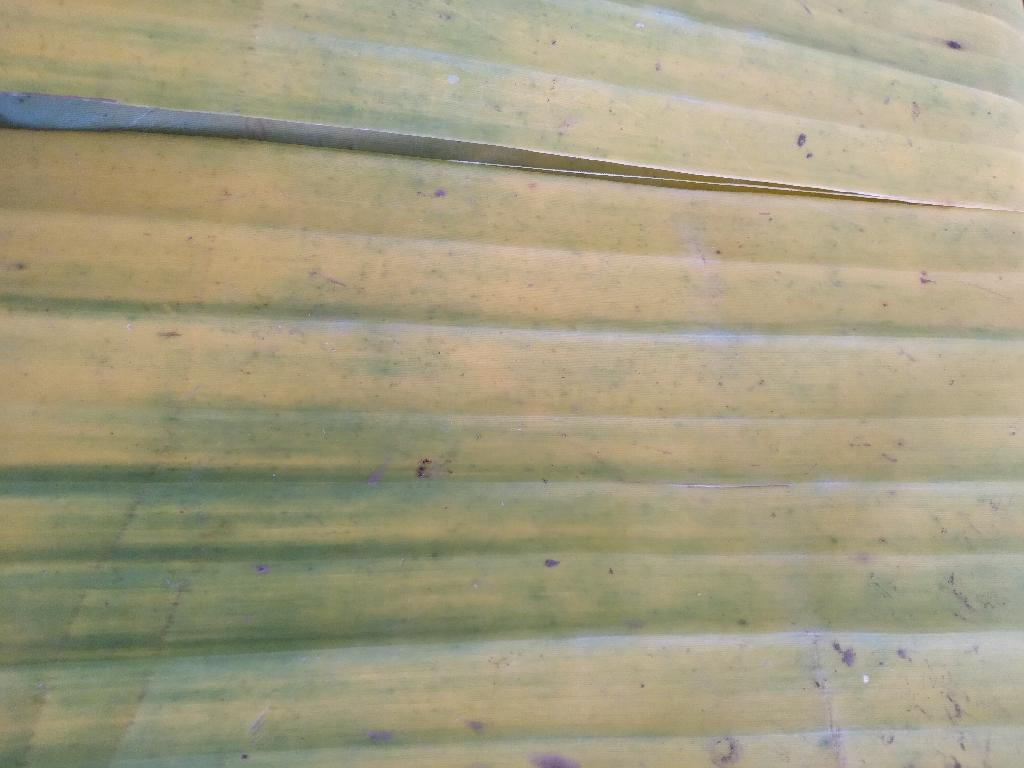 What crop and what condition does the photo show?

banana, fusarium wilt race 1
